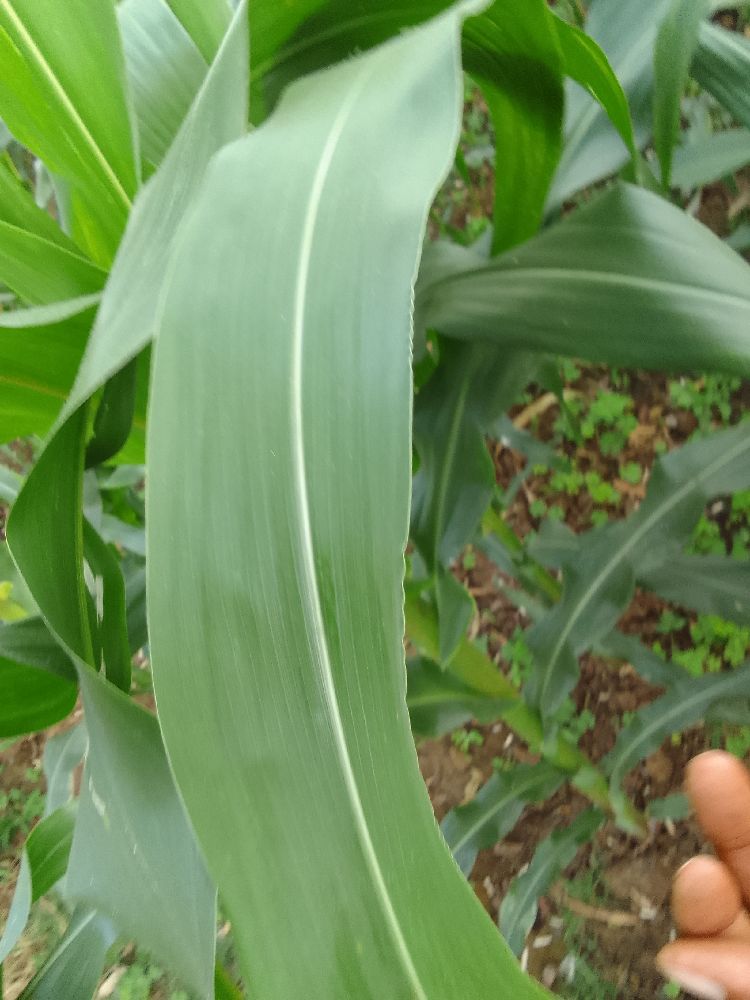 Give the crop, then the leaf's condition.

maize, healthy
